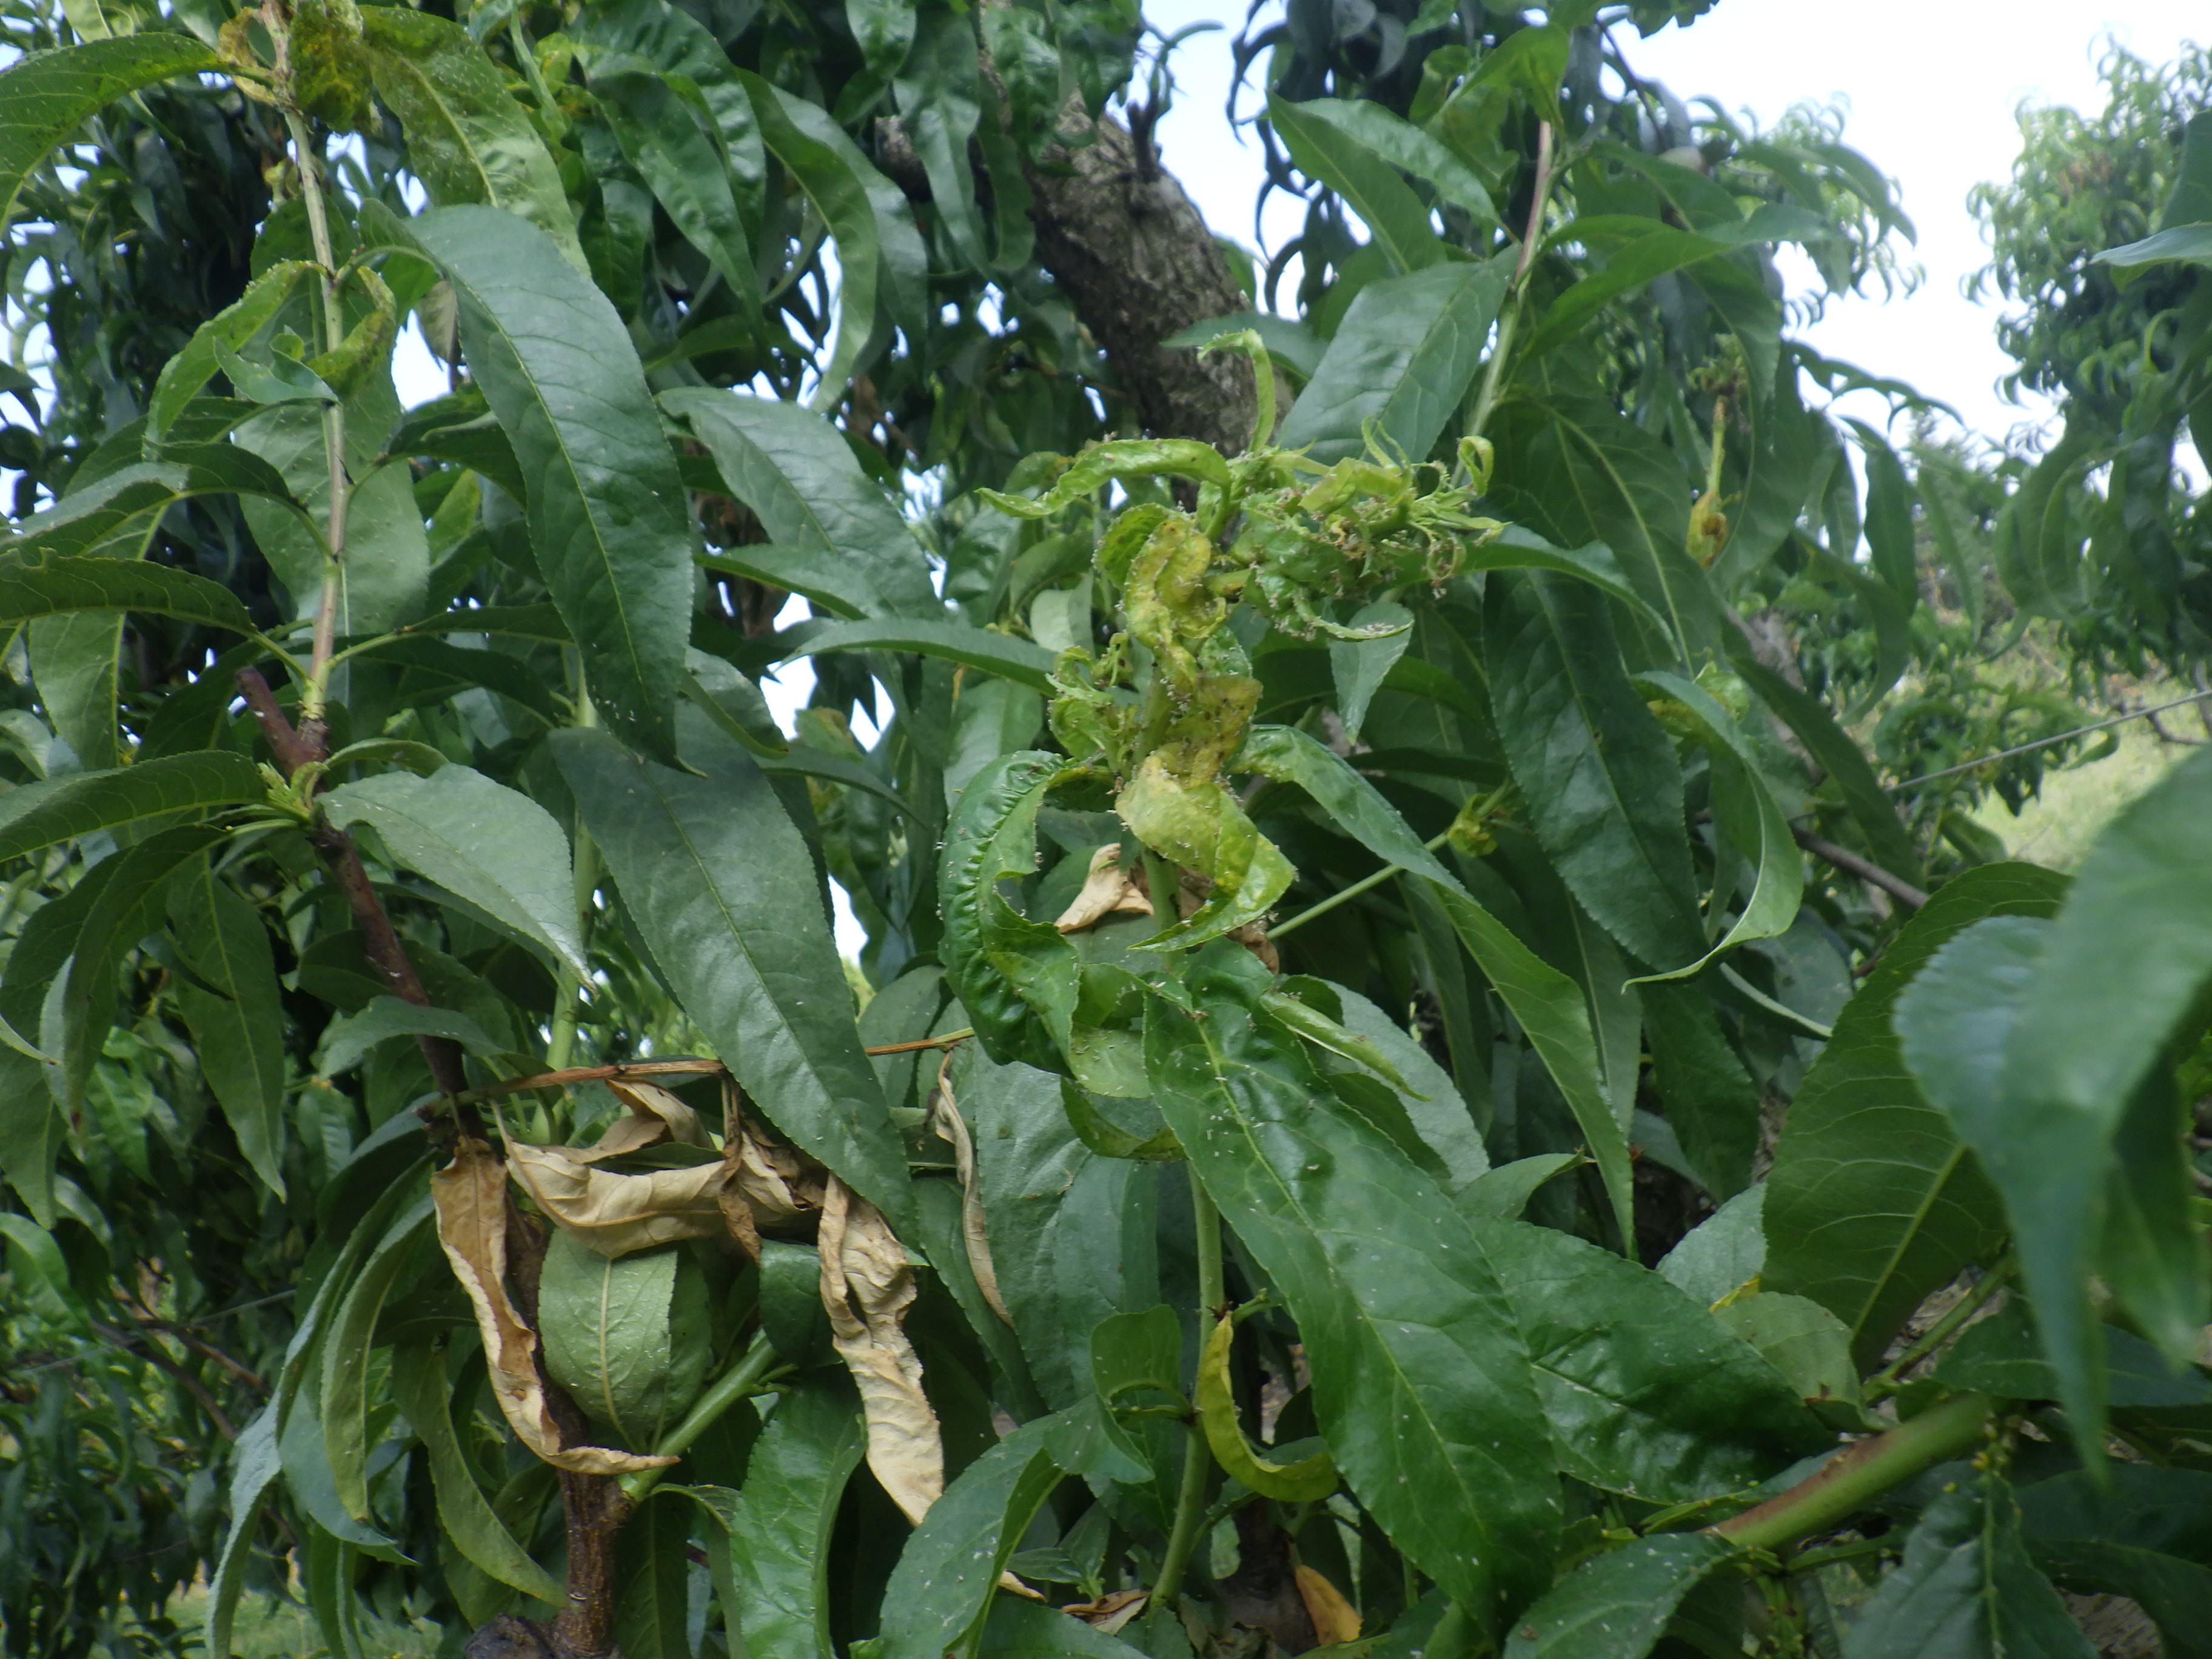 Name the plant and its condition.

peach, aphids, brown rot
